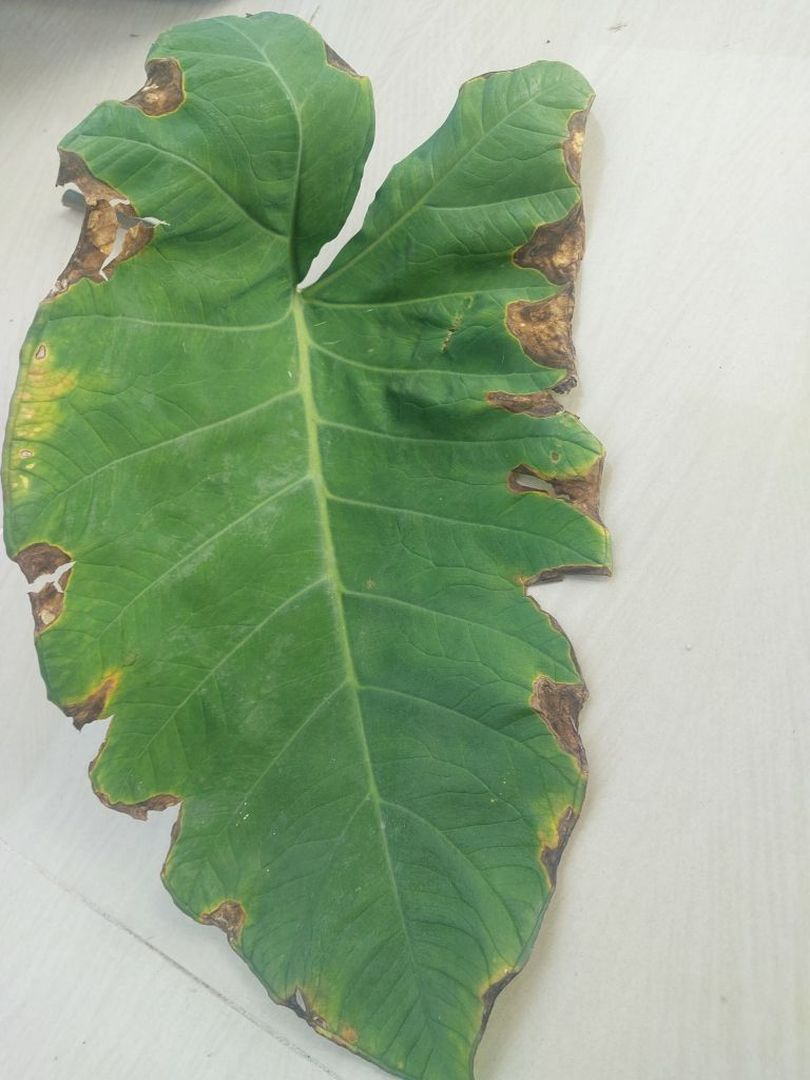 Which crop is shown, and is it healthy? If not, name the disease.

taro, leaf blight
